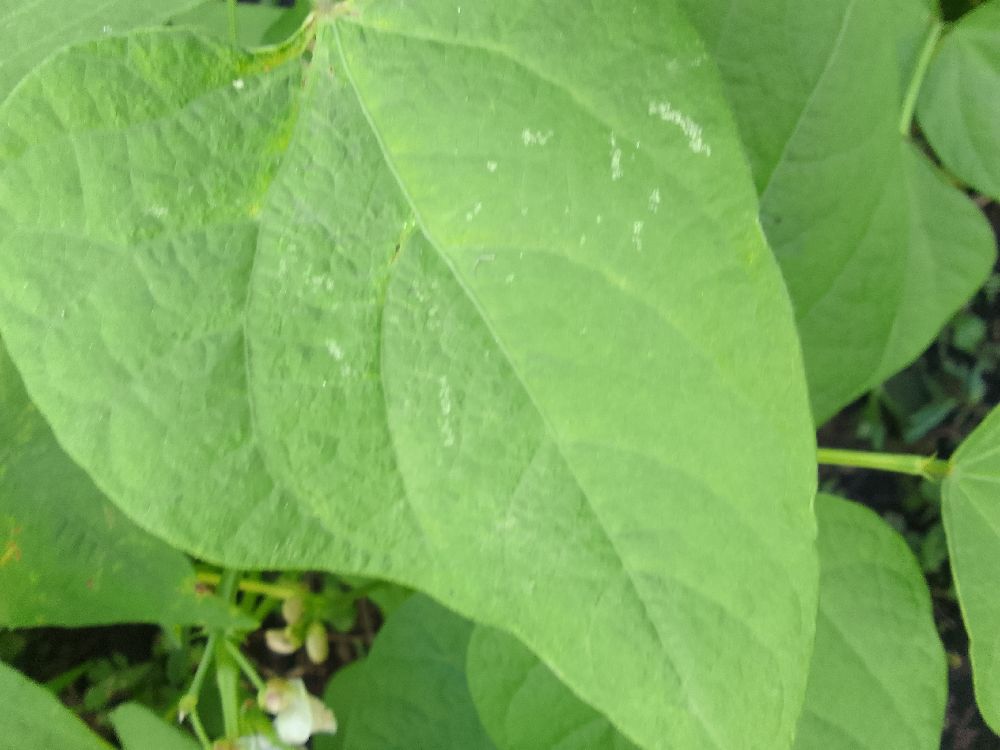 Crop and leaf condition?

common bean, healthy
